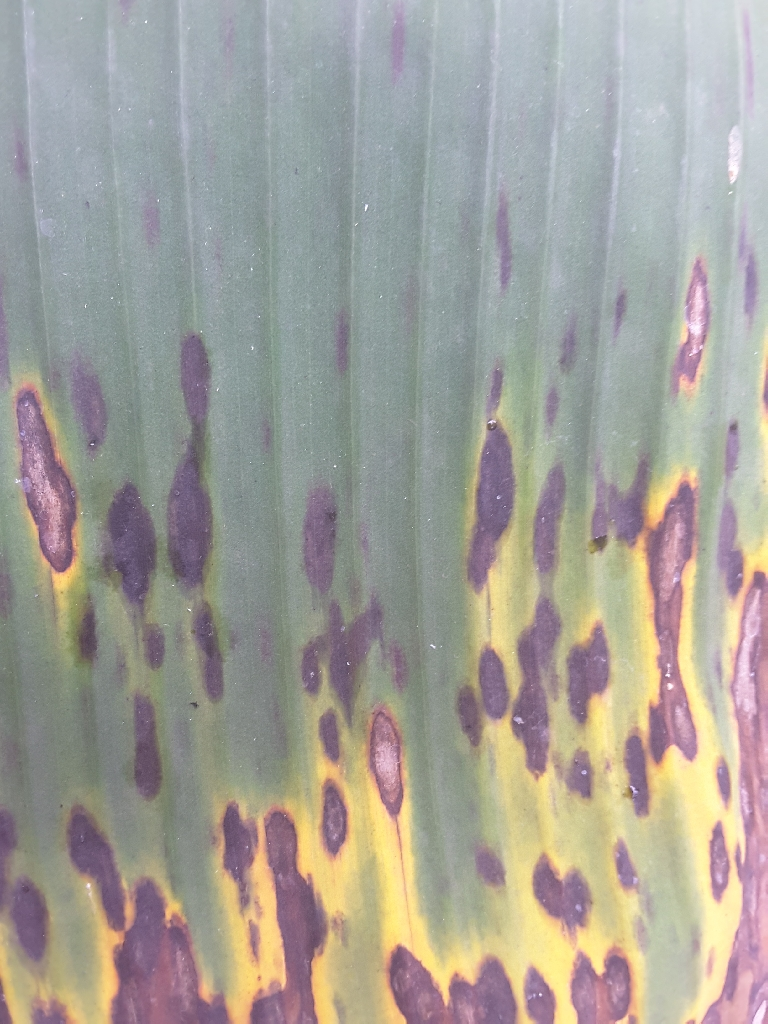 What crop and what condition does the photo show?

banana, black sigatoka
